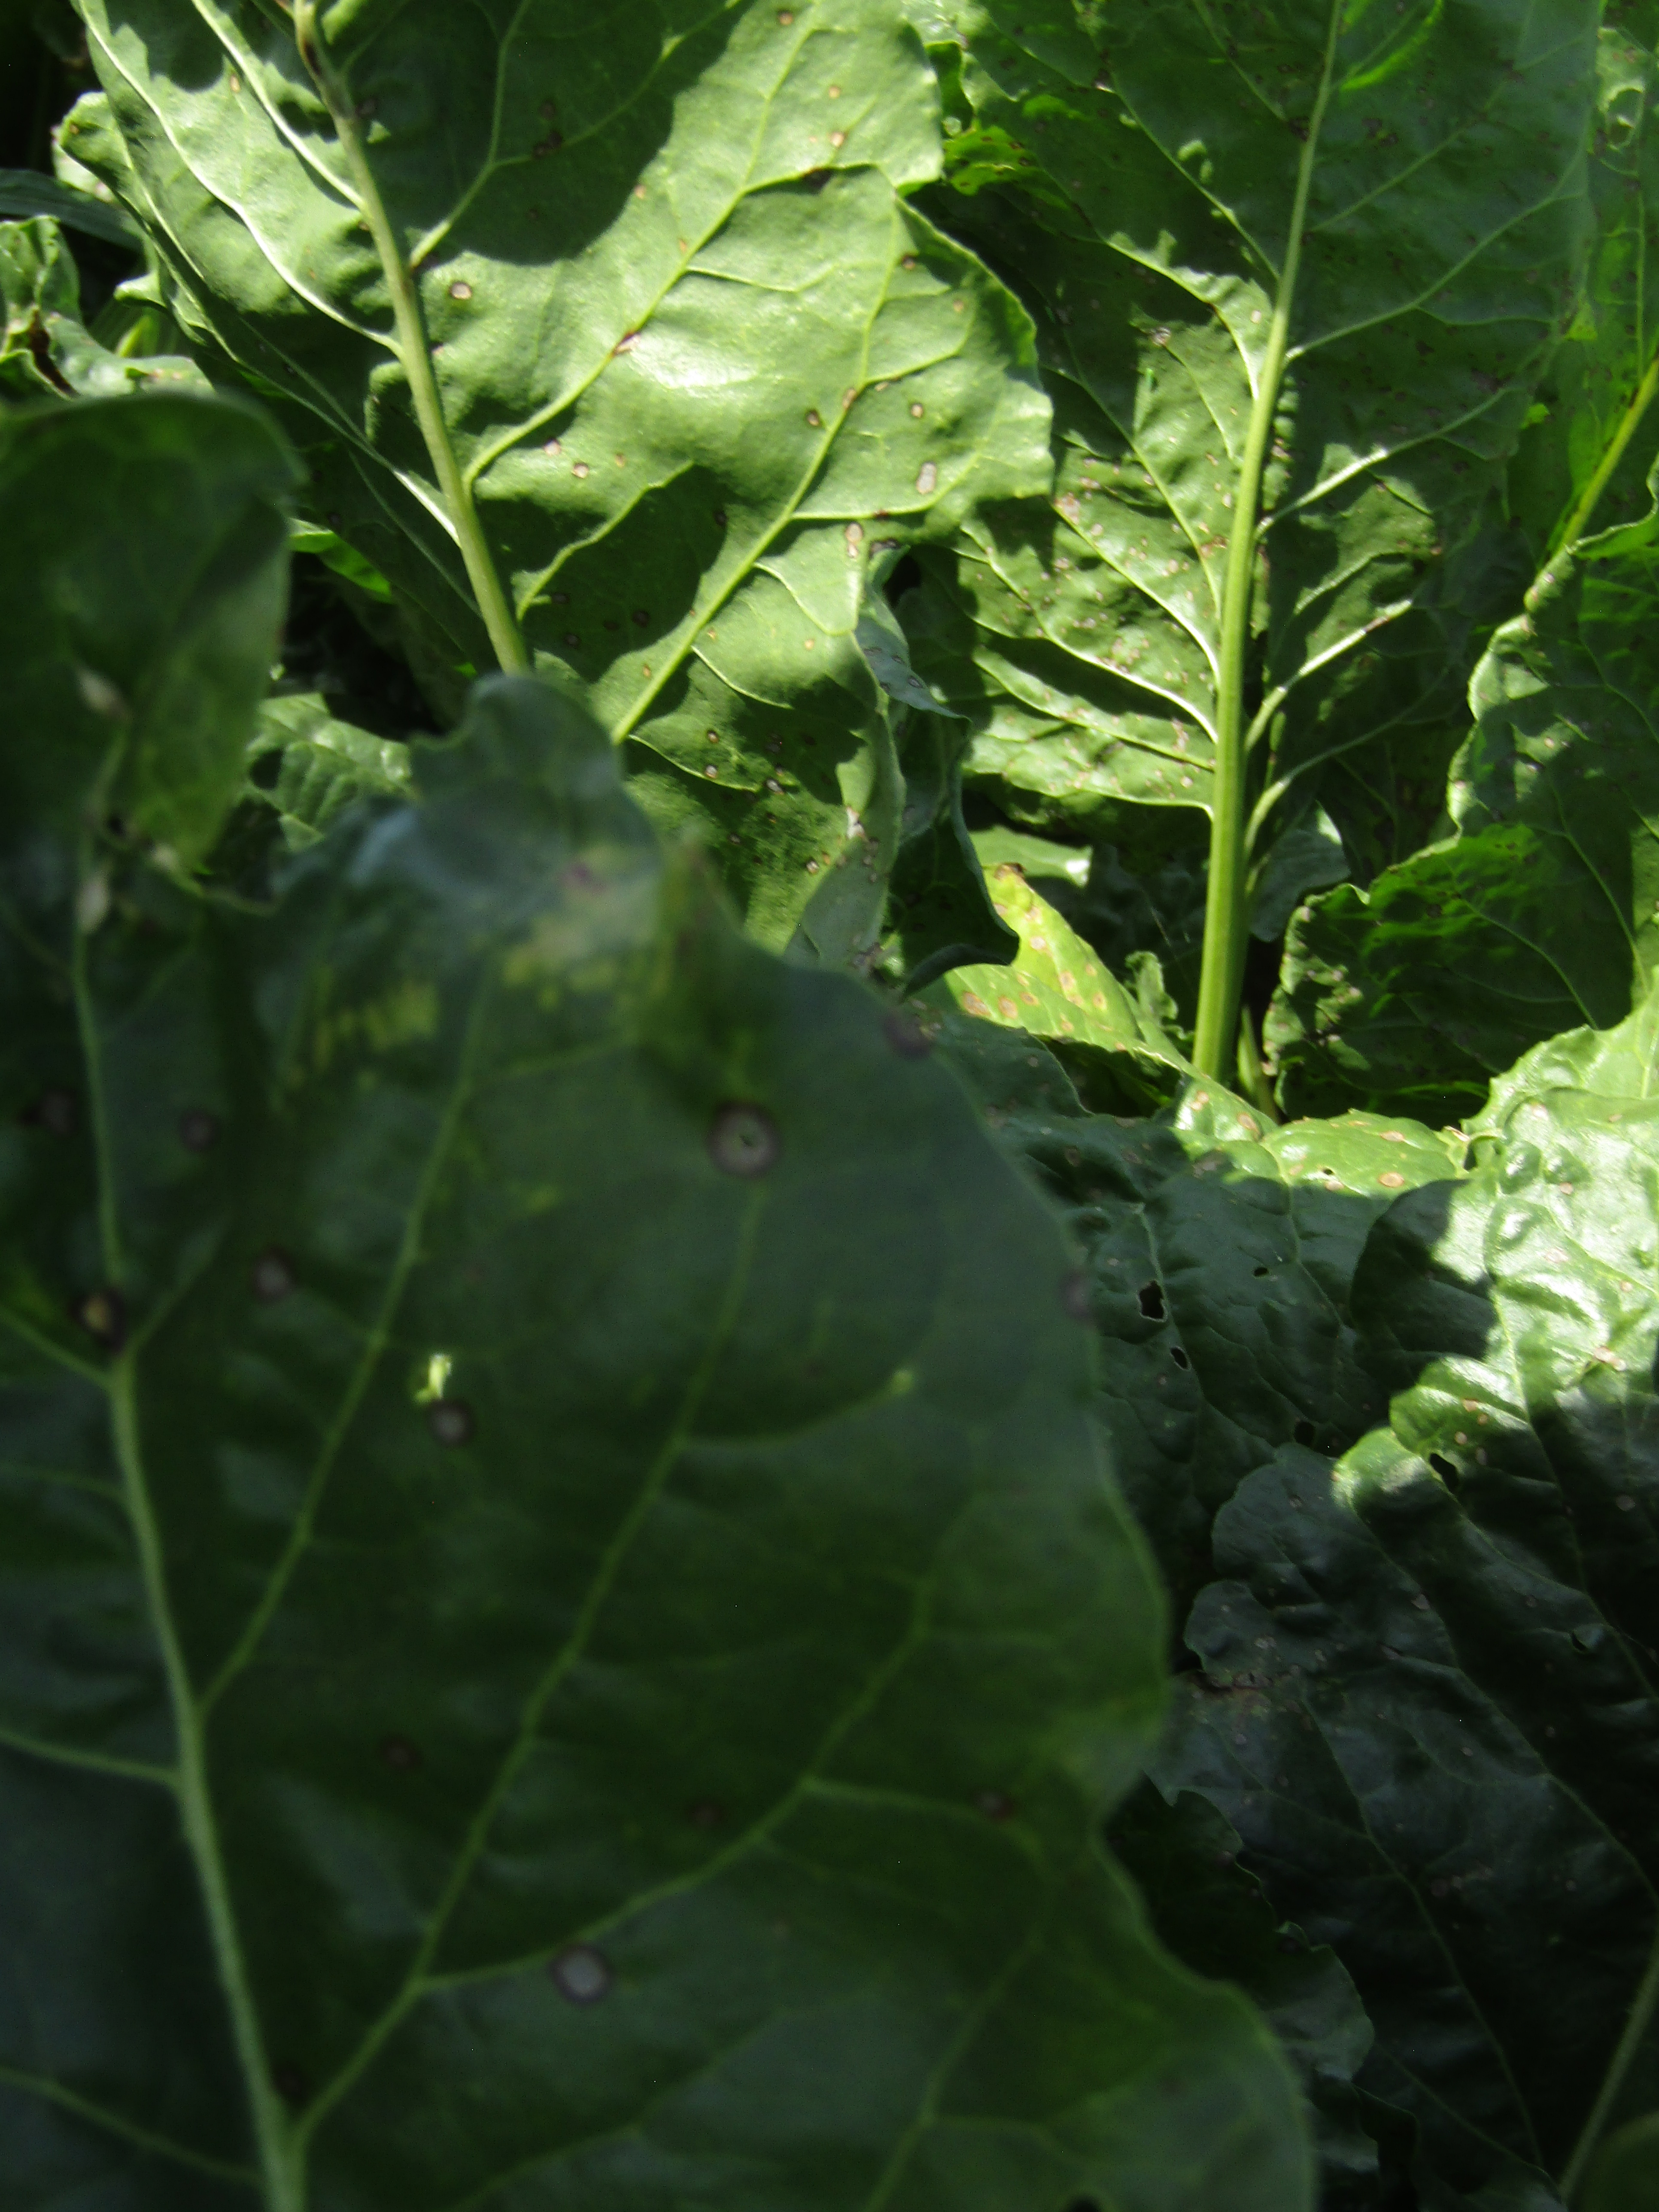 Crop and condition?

beet, cercospora
